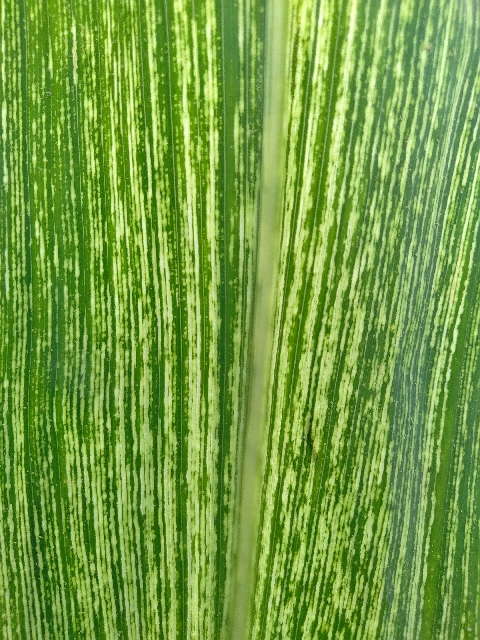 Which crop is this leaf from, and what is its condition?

maize, maize streak virus
